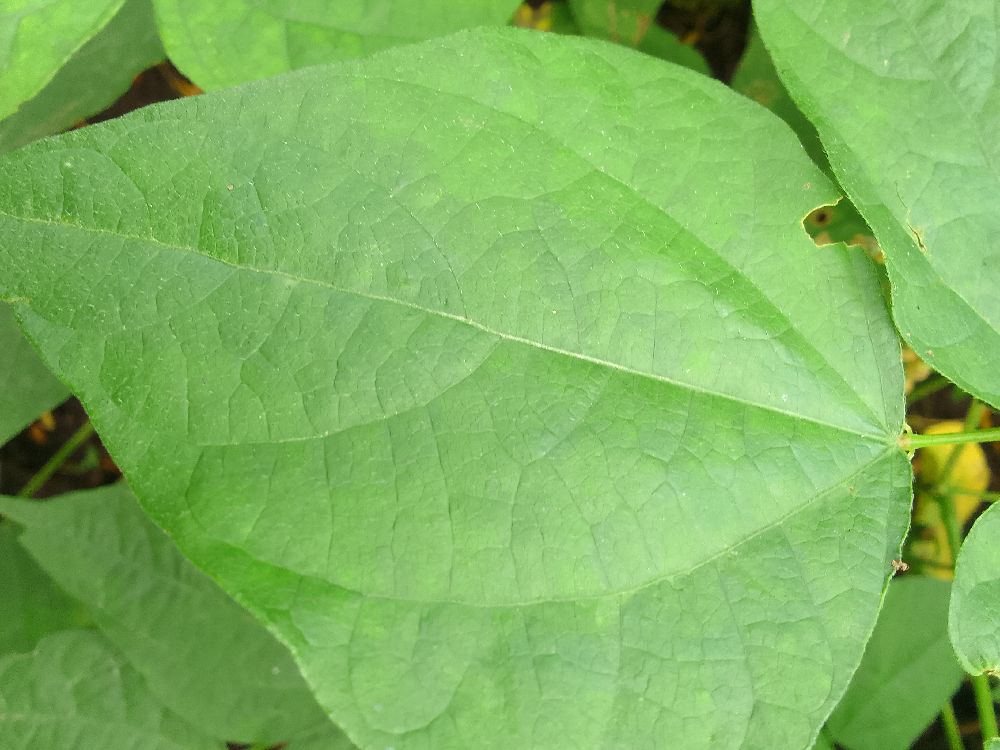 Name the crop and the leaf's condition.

common bean, healthy
